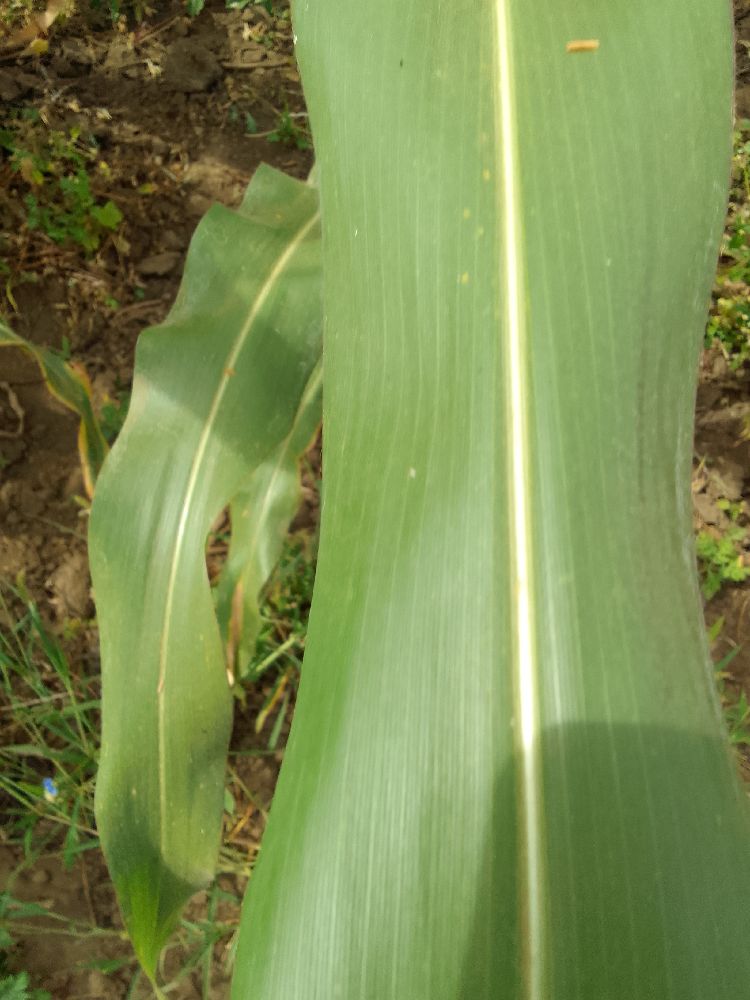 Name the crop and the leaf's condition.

maize, healthy
